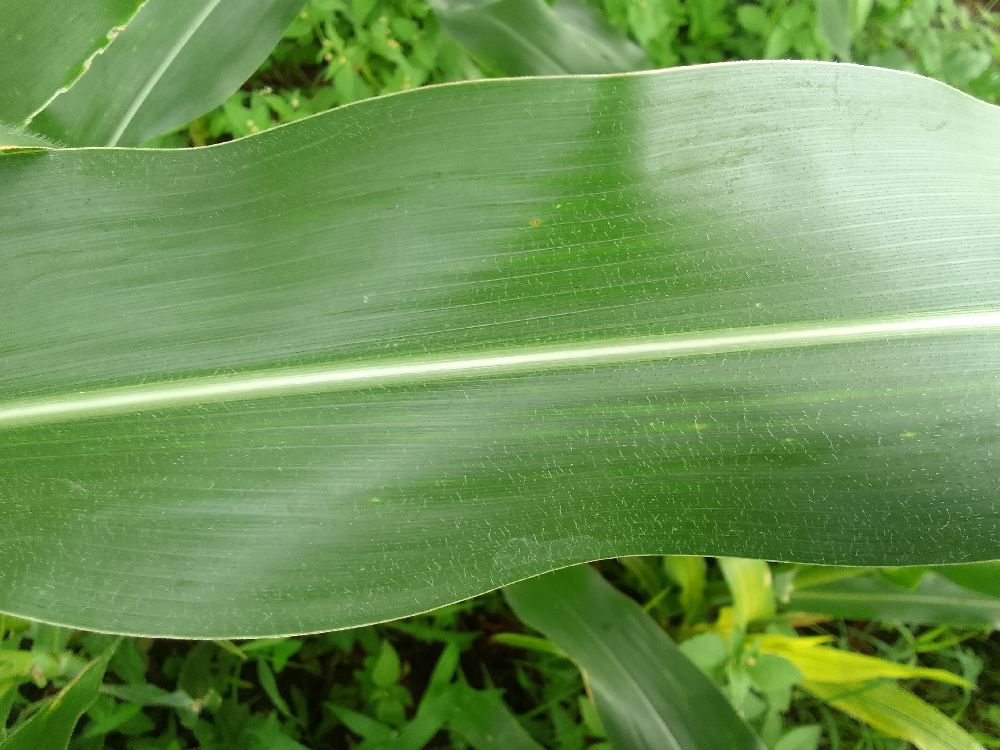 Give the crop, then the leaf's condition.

maize, healthy
